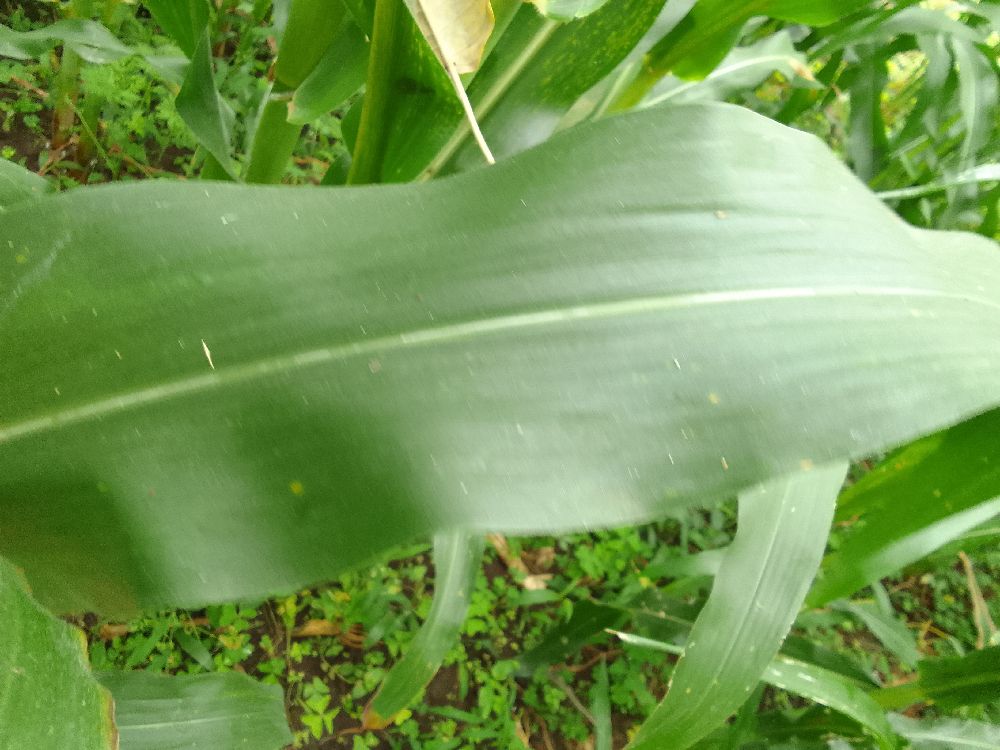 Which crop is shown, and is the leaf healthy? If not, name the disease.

maize, healthy
